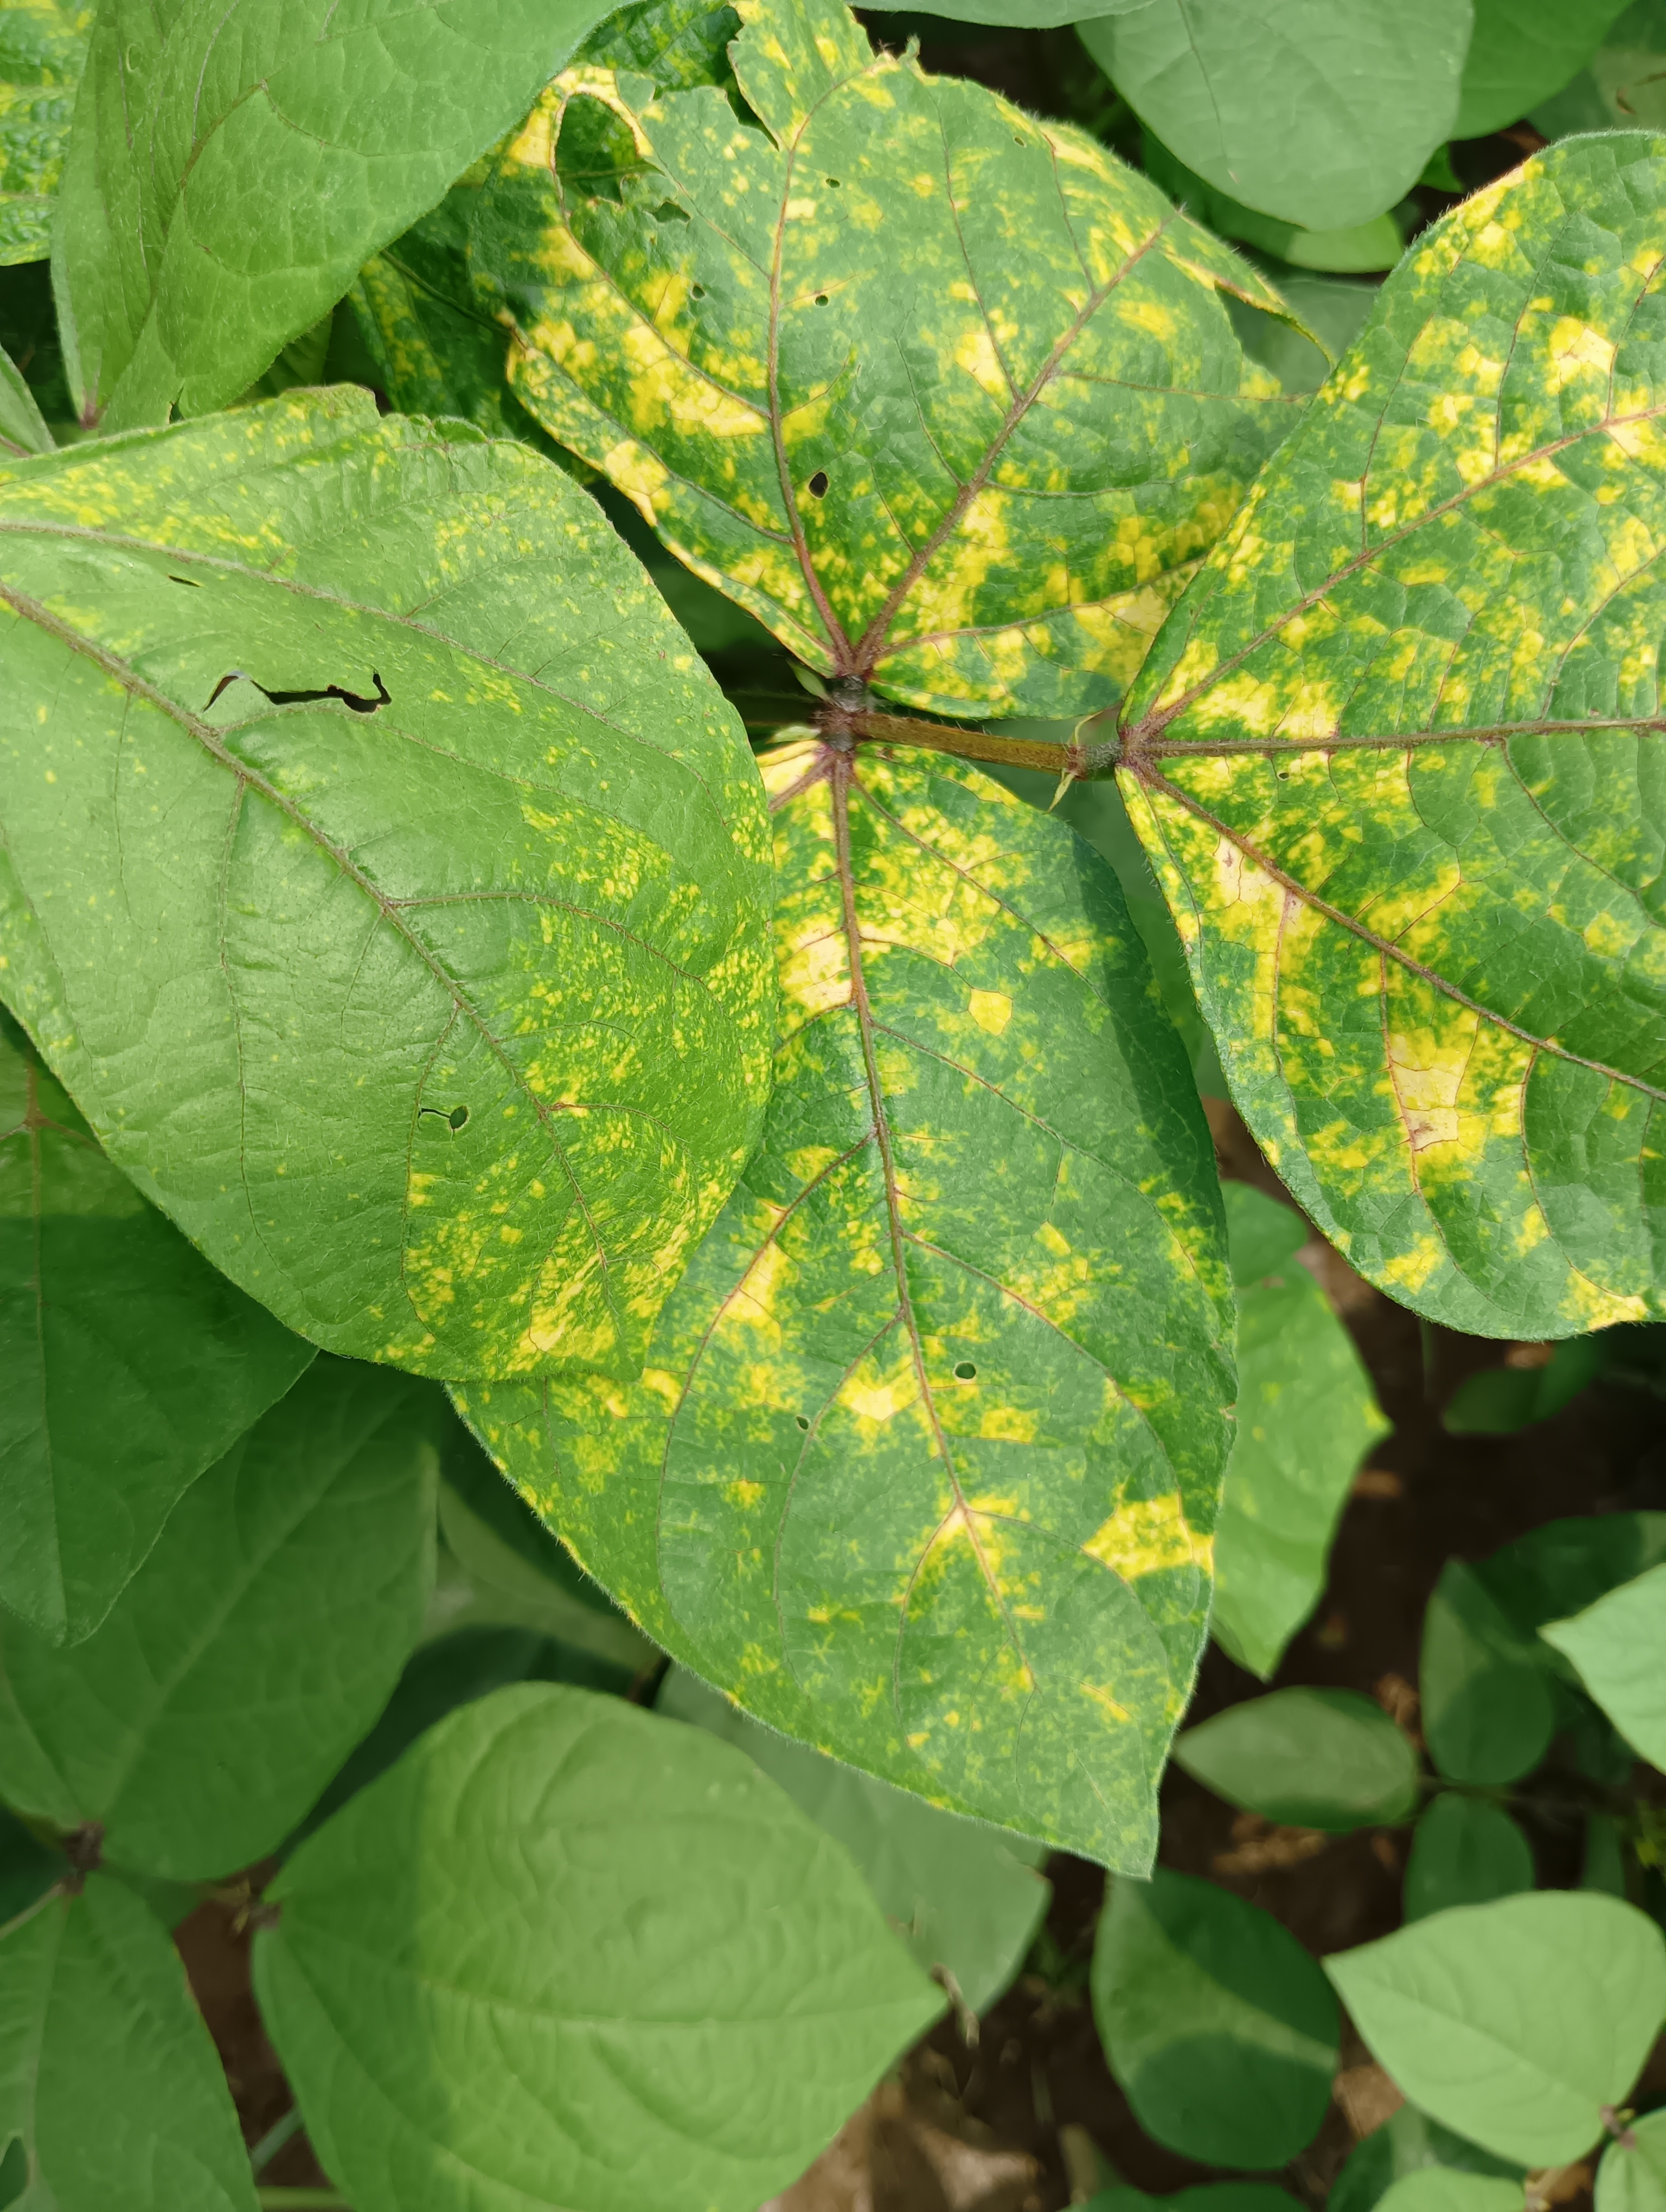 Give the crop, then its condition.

mungbean, yellow mosaic
